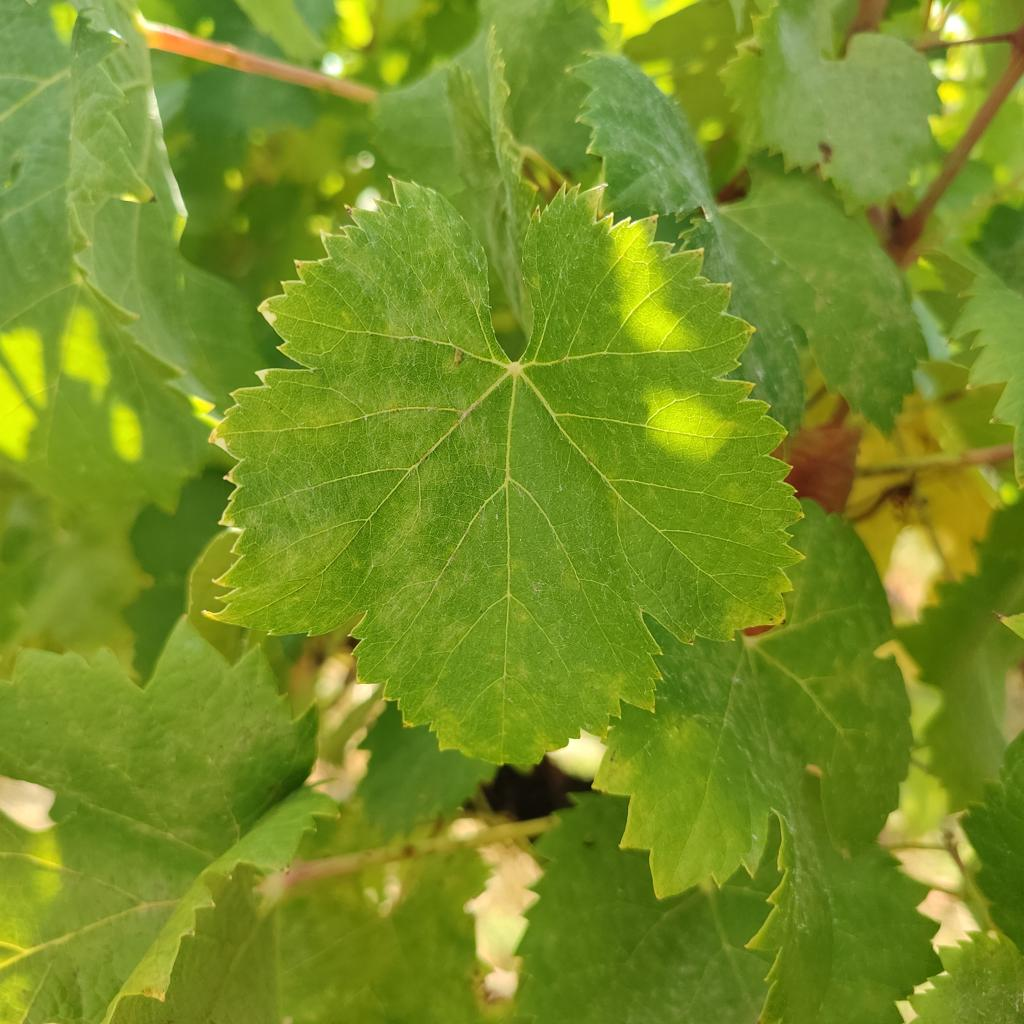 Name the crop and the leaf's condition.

grapevine, powdery mildew
